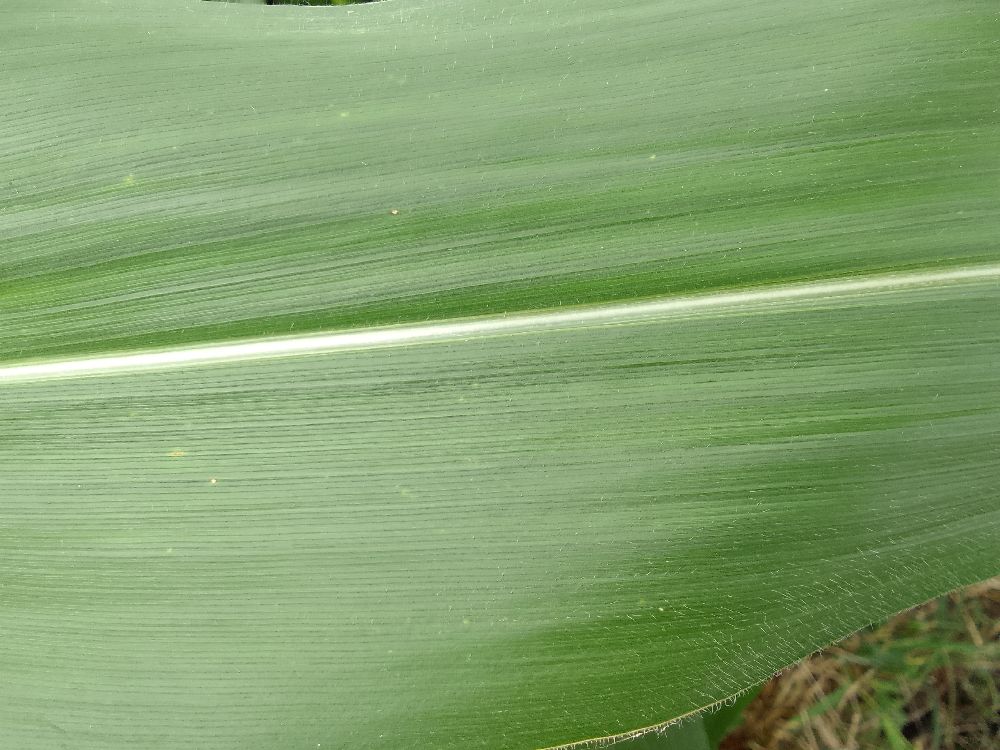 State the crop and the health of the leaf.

maize, healthy
